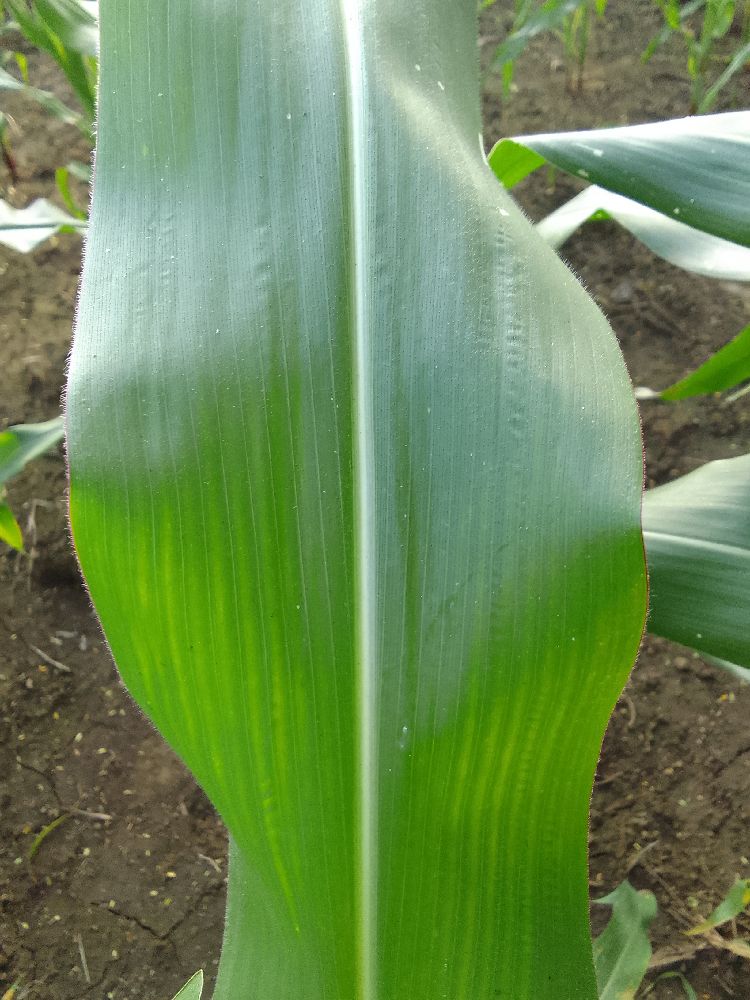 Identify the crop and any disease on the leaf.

maize, healthy
